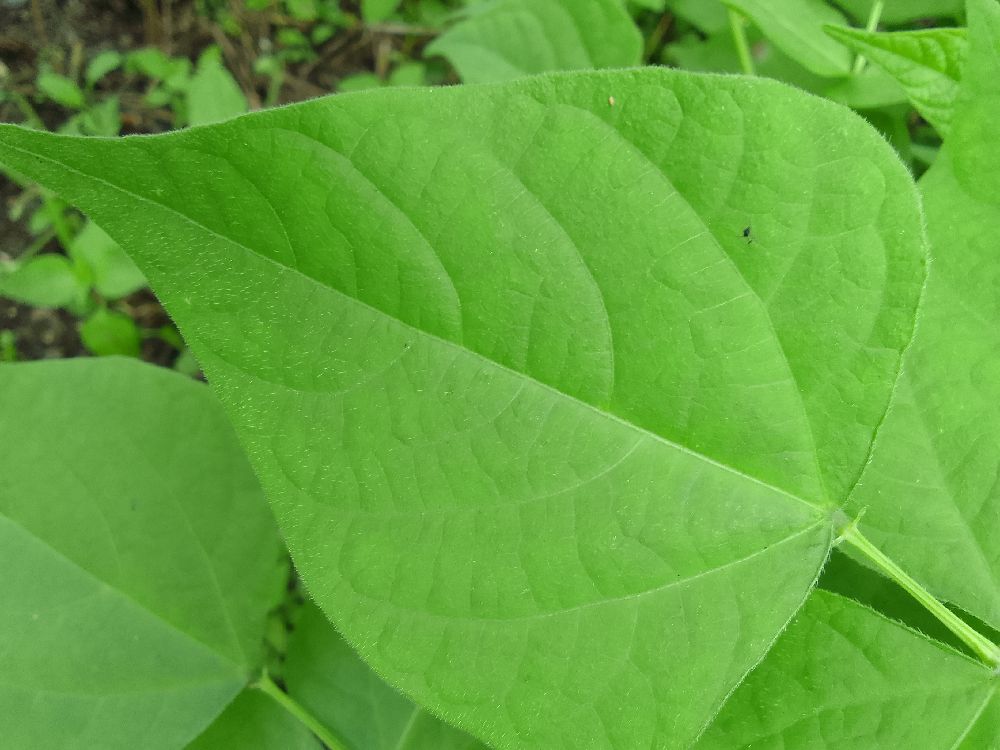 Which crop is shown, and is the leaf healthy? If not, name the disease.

common bean, healthy
